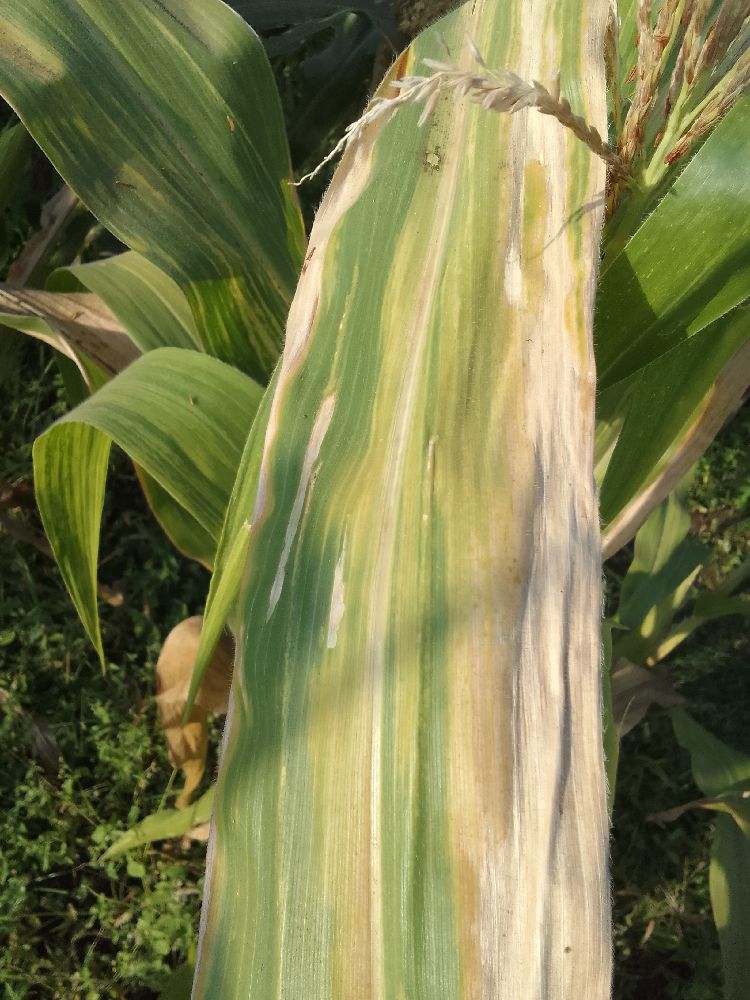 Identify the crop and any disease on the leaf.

maize, maize lethal necrosis
